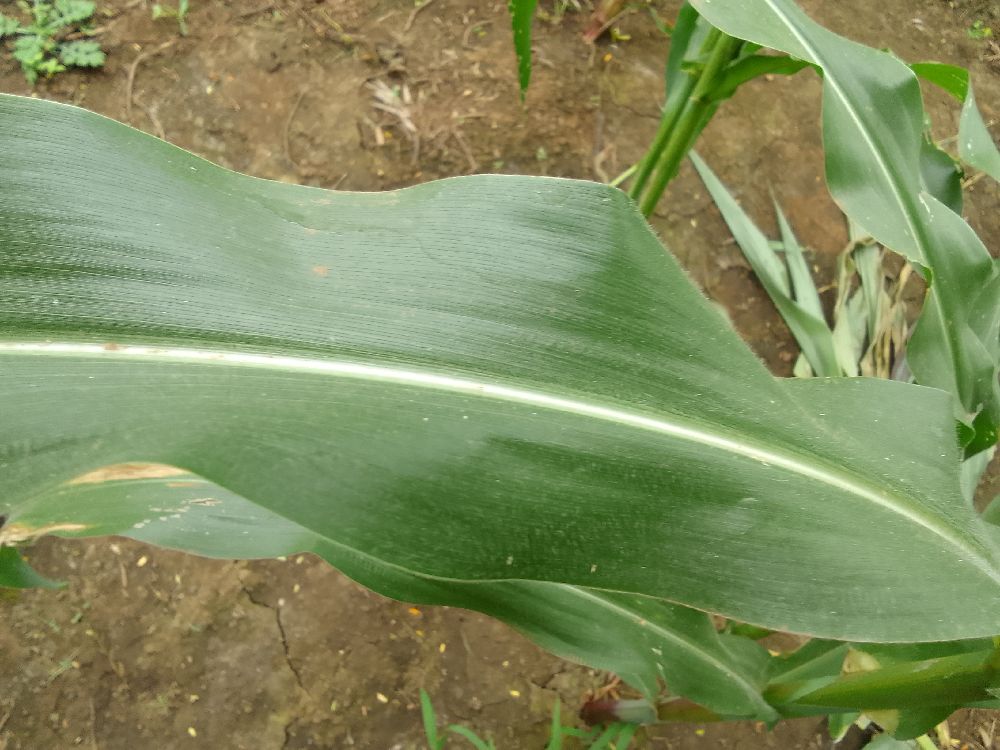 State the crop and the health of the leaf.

maize, healthy
